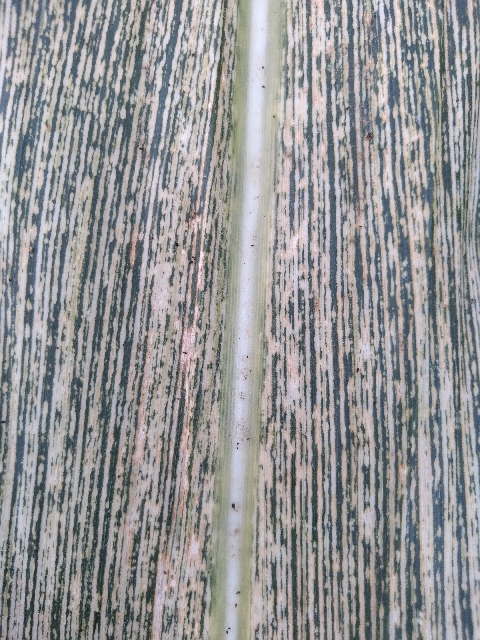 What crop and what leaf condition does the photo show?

maize, maize streak virus
